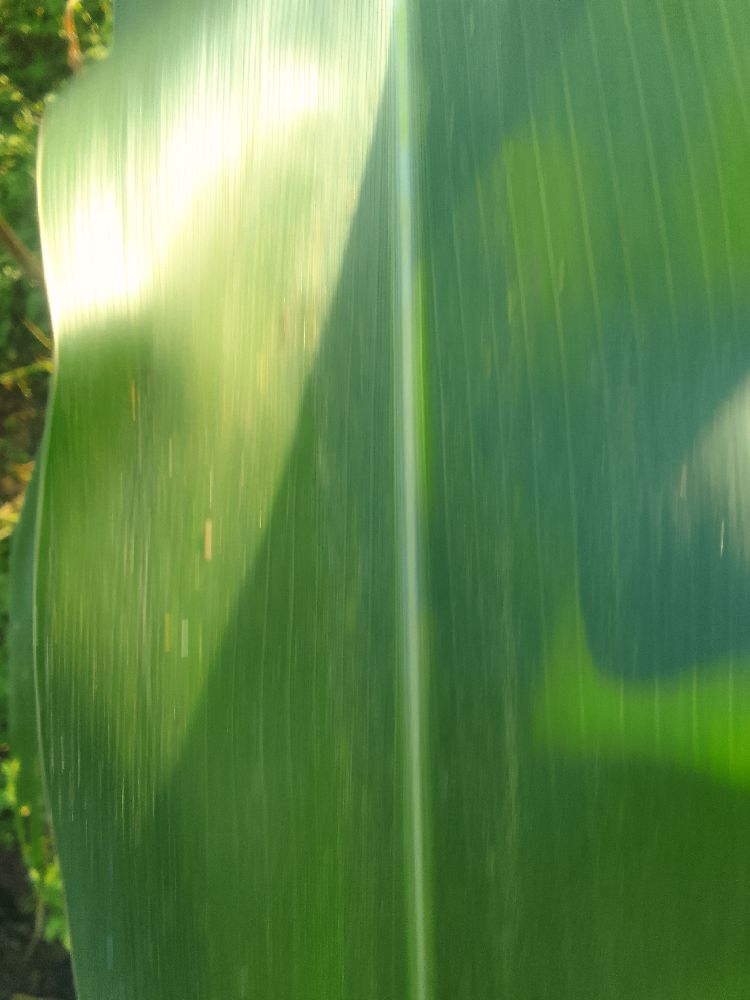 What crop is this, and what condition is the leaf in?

maize, healthy
